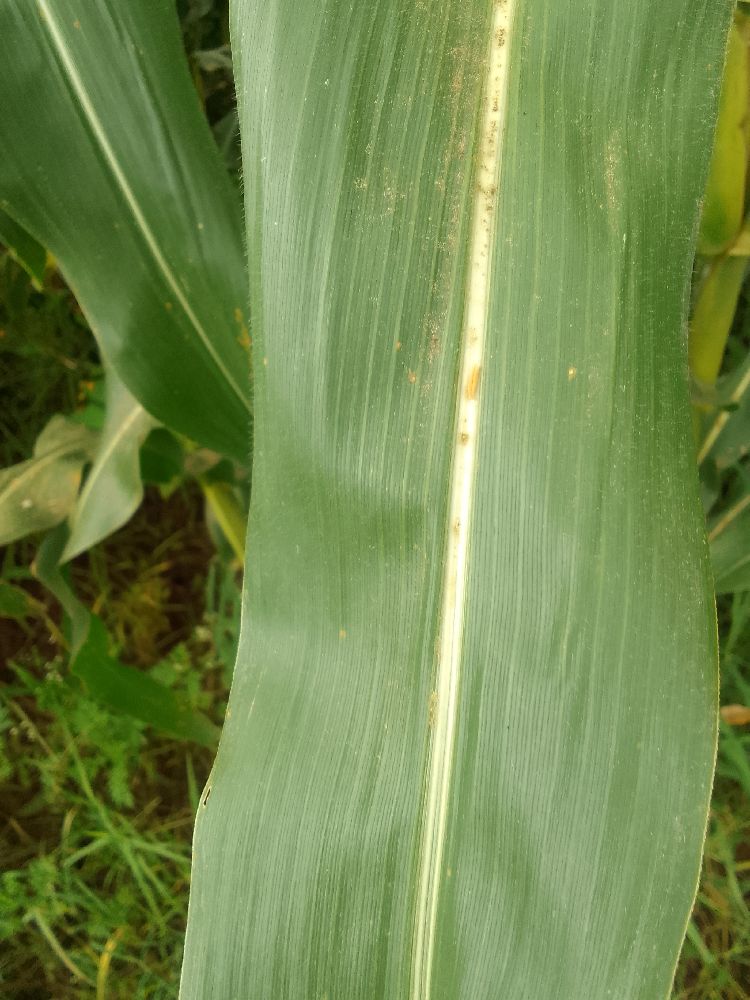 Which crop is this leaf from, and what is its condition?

maize, healthy
